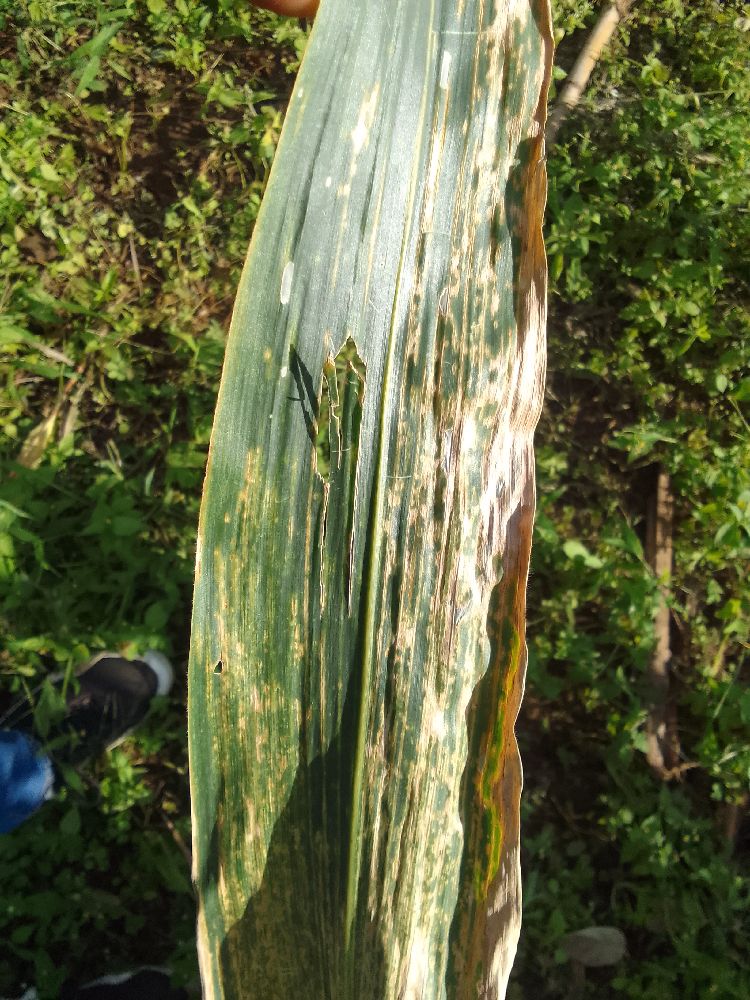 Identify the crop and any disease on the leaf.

maize, maize lethal necrosis
